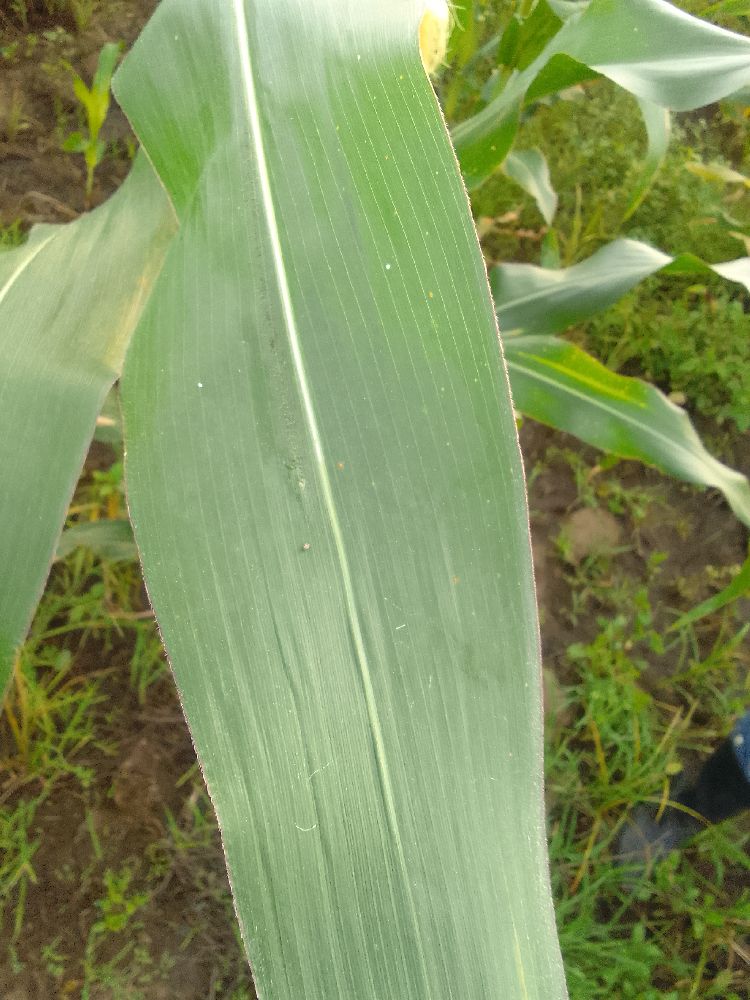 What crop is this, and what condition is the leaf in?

maize, healthy
